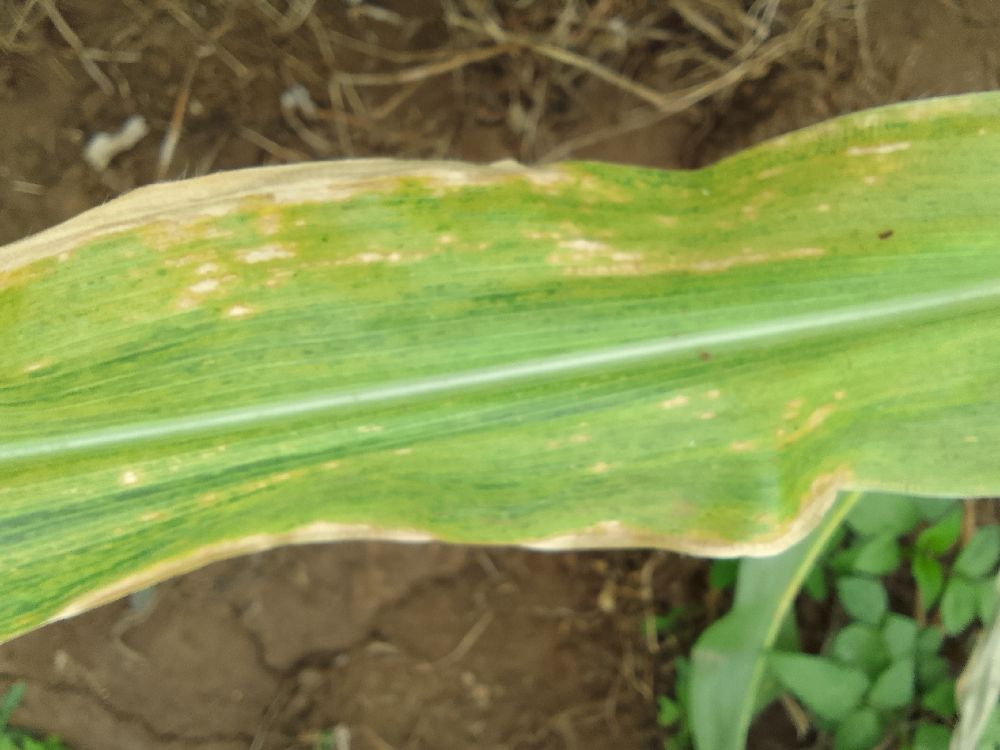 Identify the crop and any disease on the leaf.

maize, maize lethal necrosis
